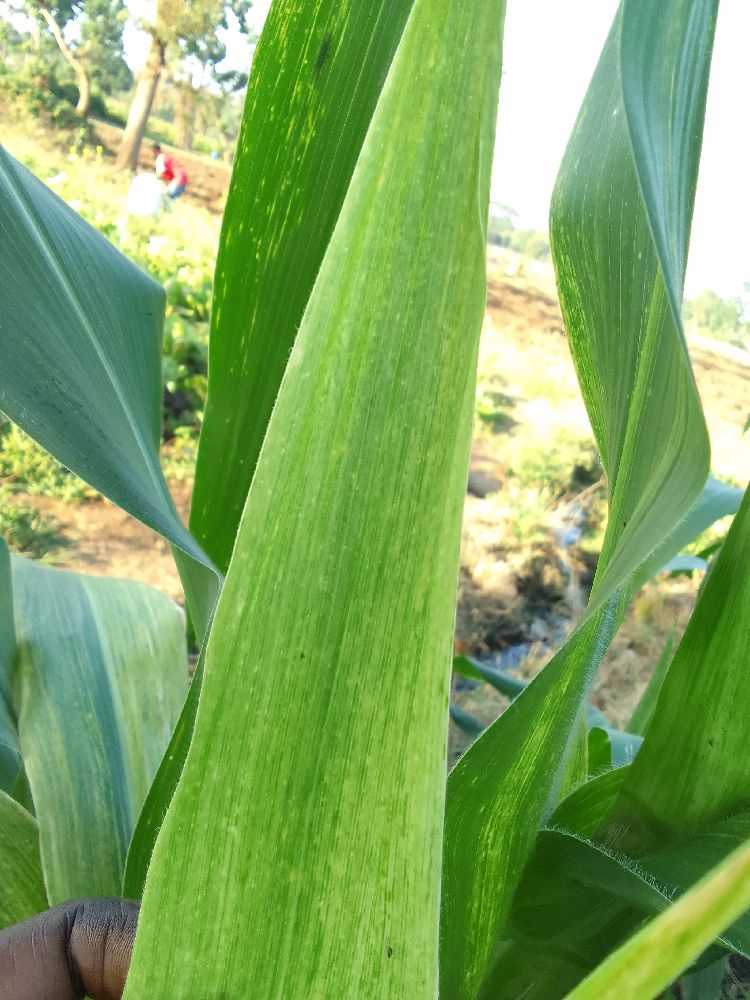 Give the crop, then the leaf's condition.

maize, maize lethal necrosis
